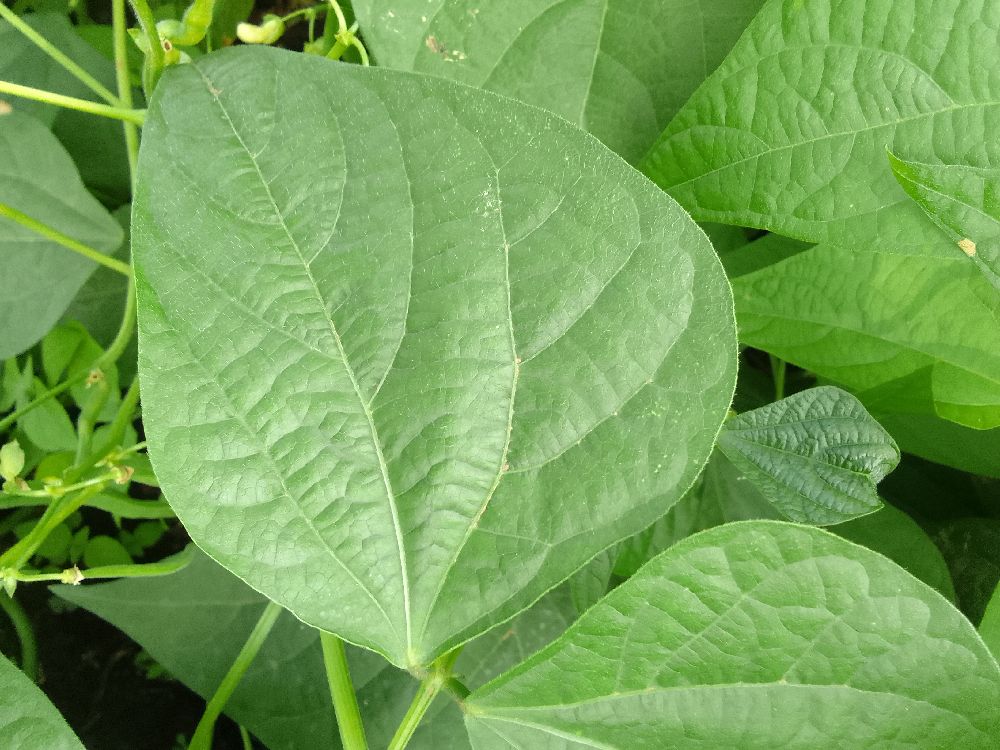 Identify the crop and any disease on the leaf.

common bean, healthy
